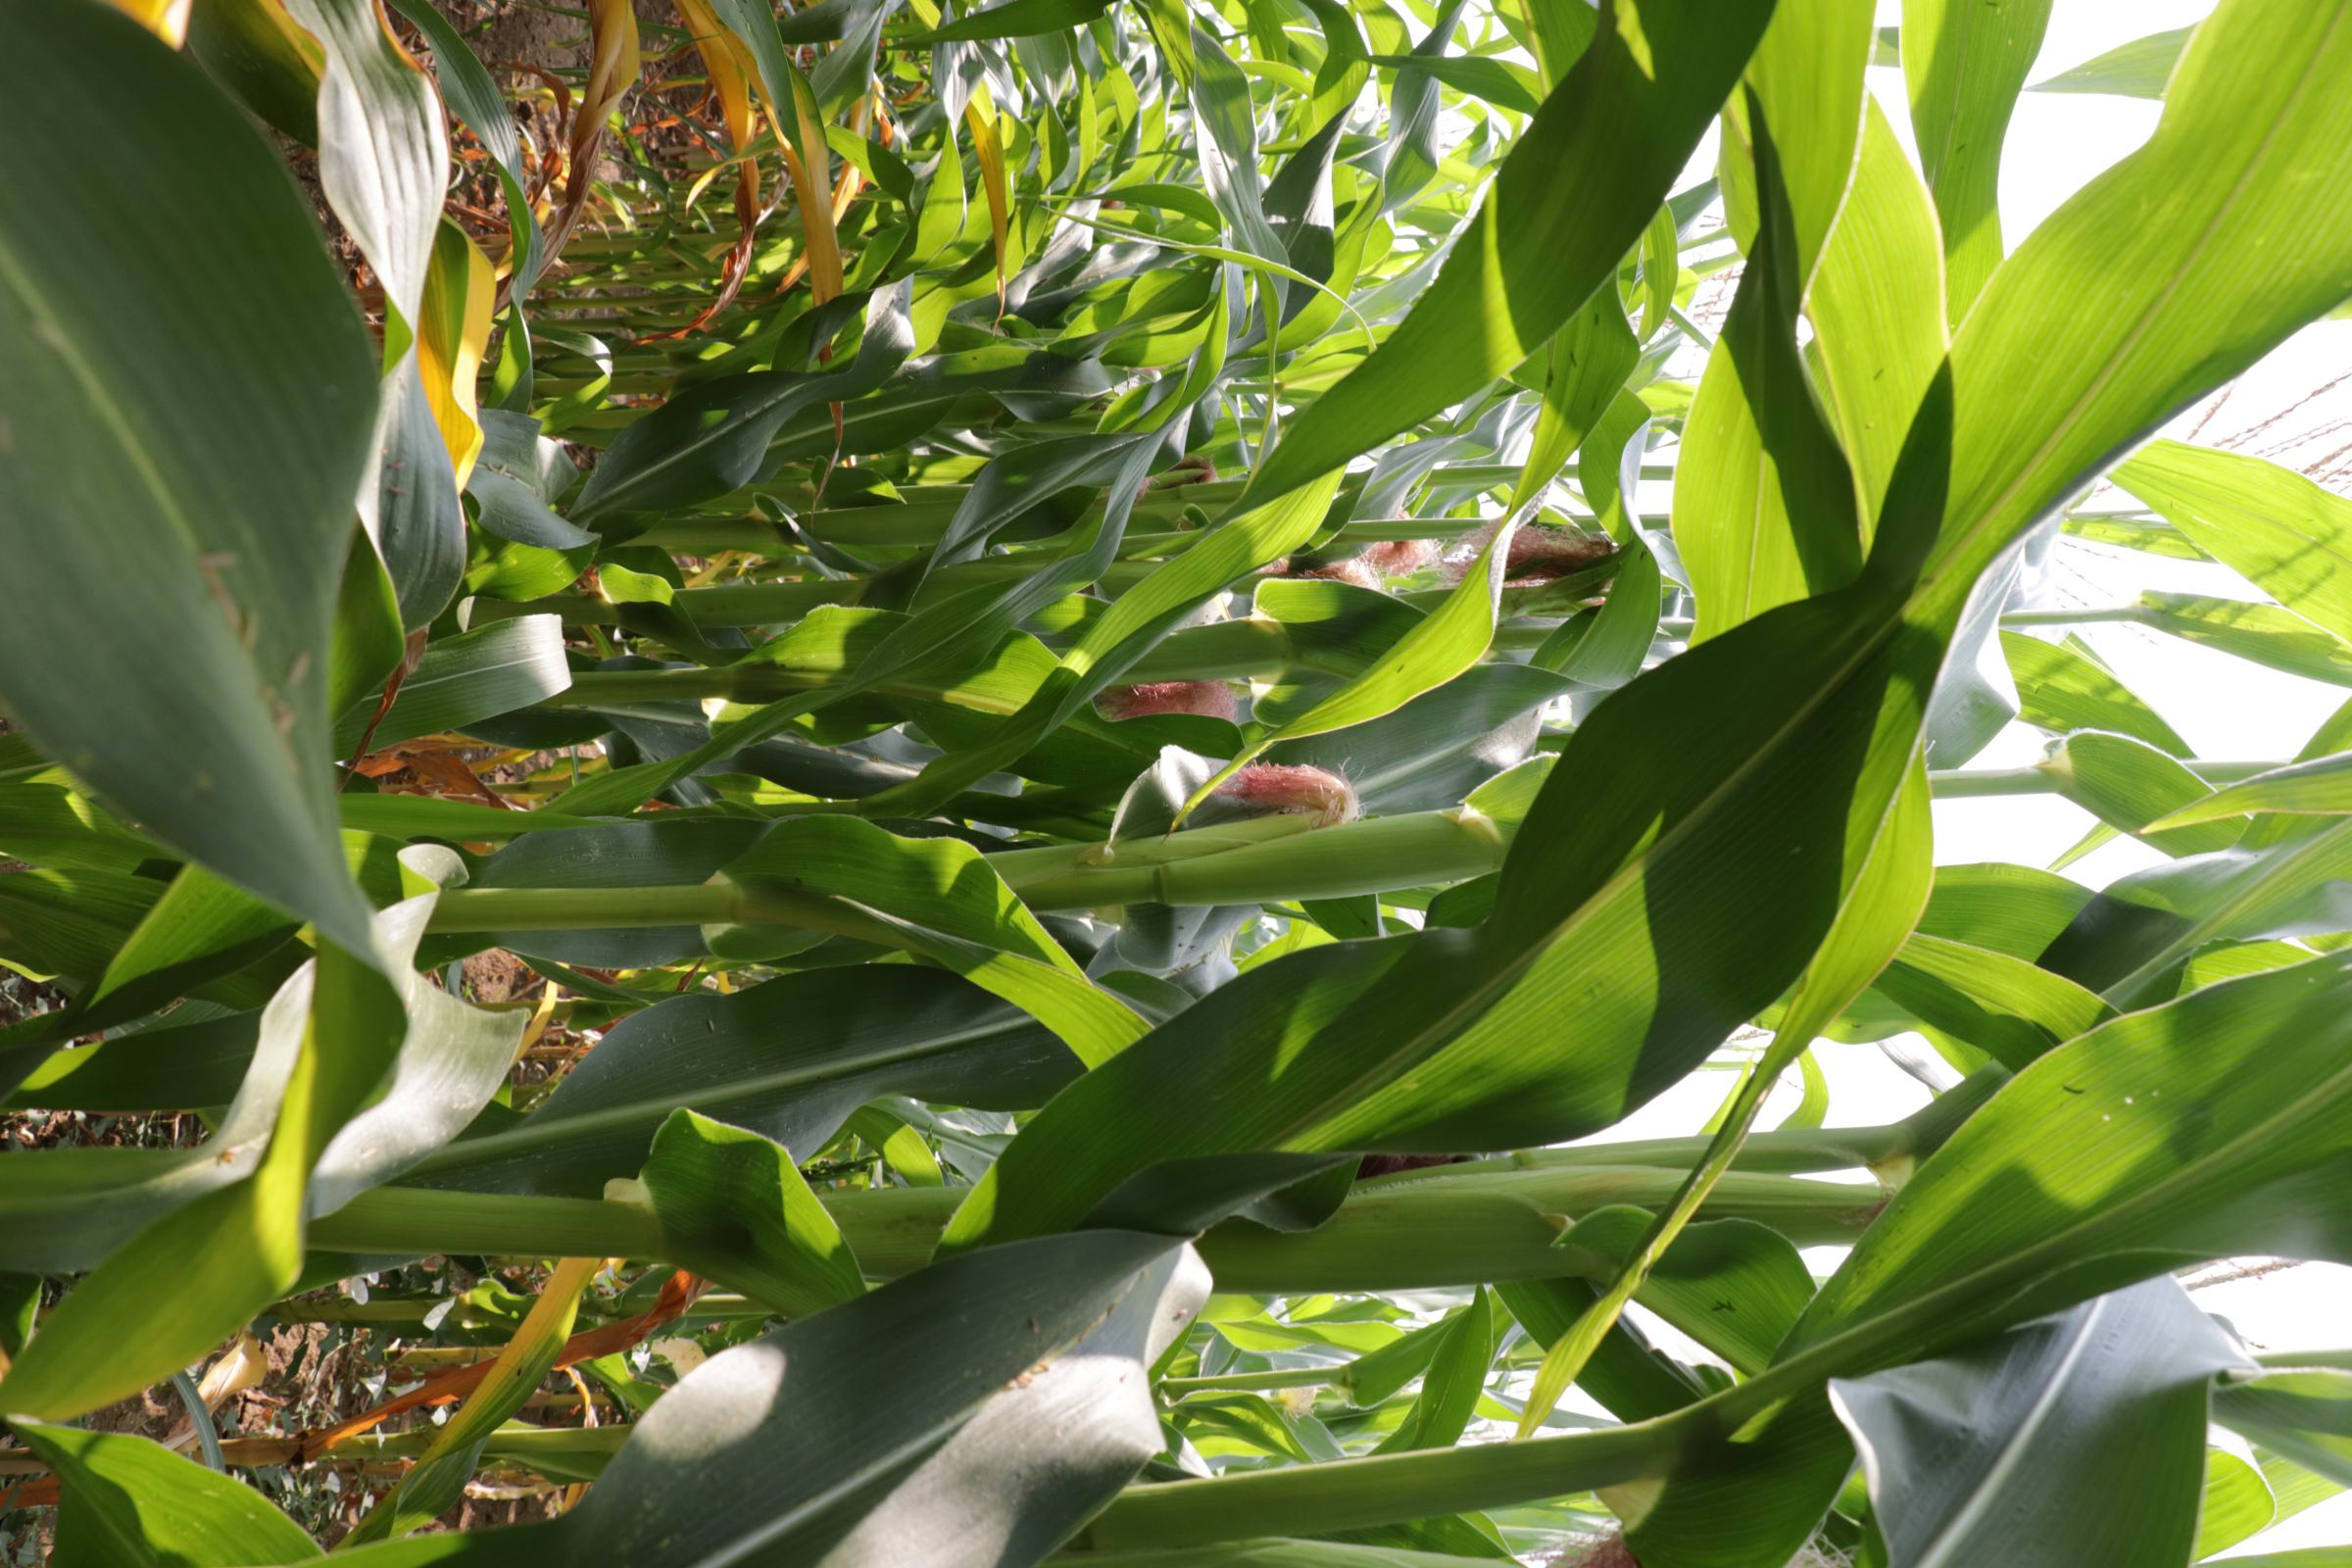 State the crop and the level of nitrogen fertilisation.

maize, no added nitrogen
